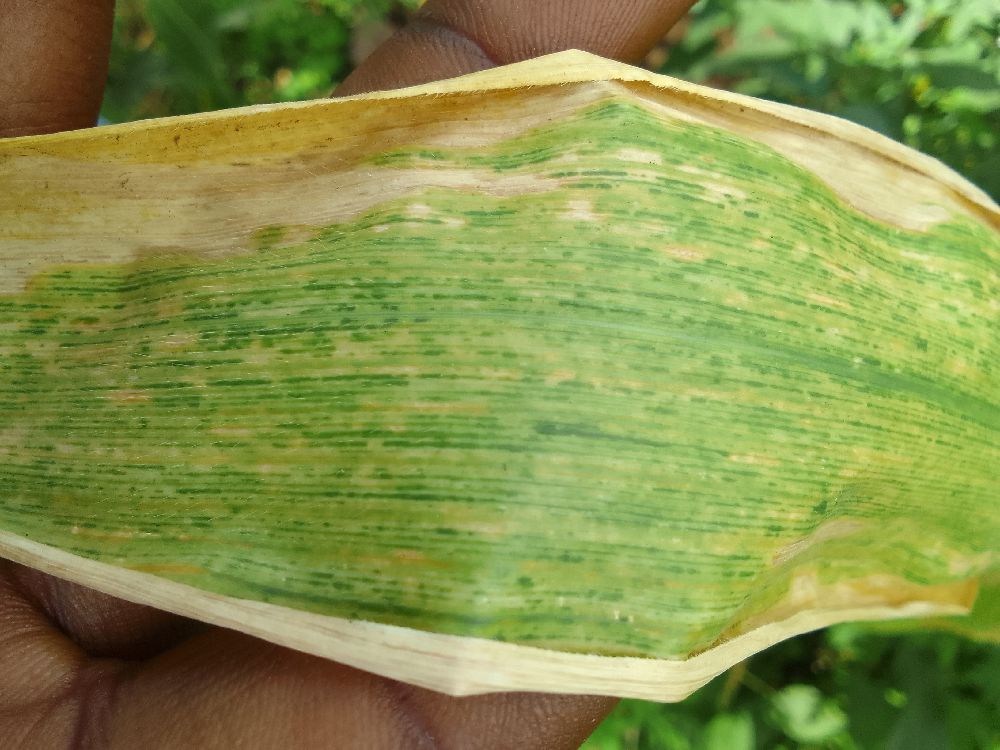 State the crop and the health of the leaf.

maize, maize lethal necrosis
